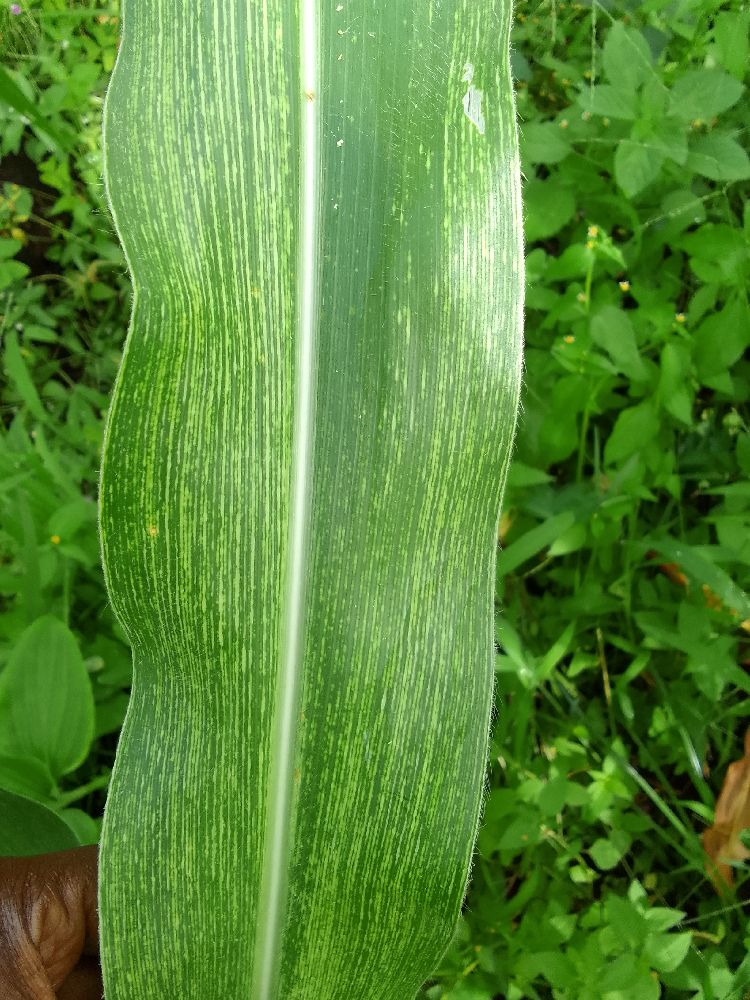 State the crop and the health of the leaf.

maize, maize streak virus
